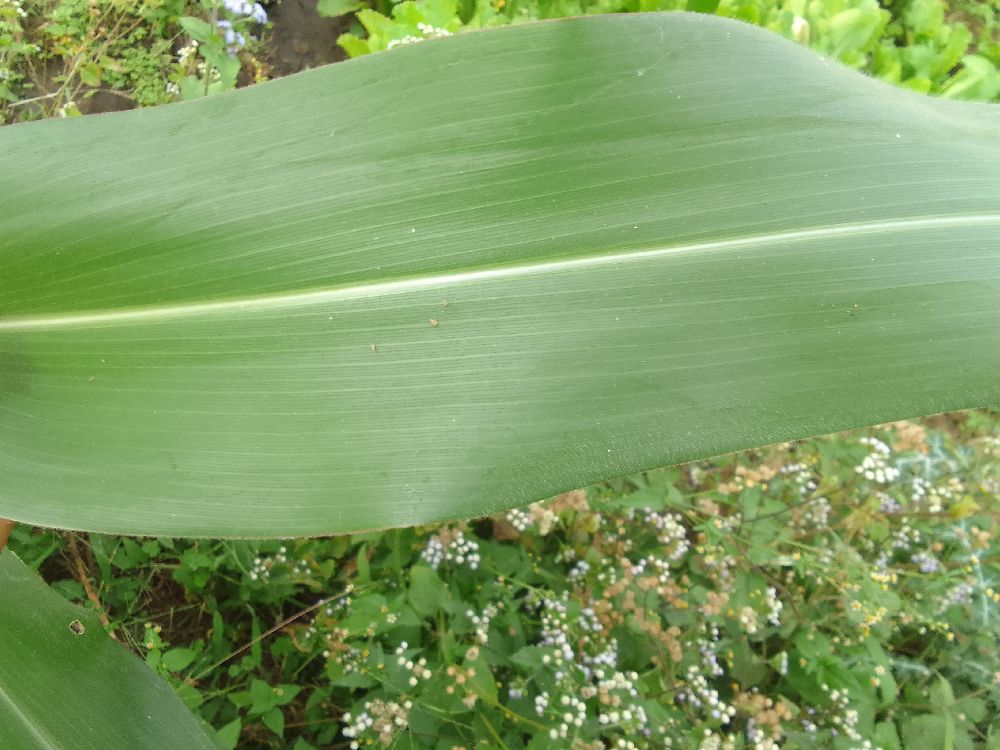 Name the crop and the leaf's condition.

maize, healthy
